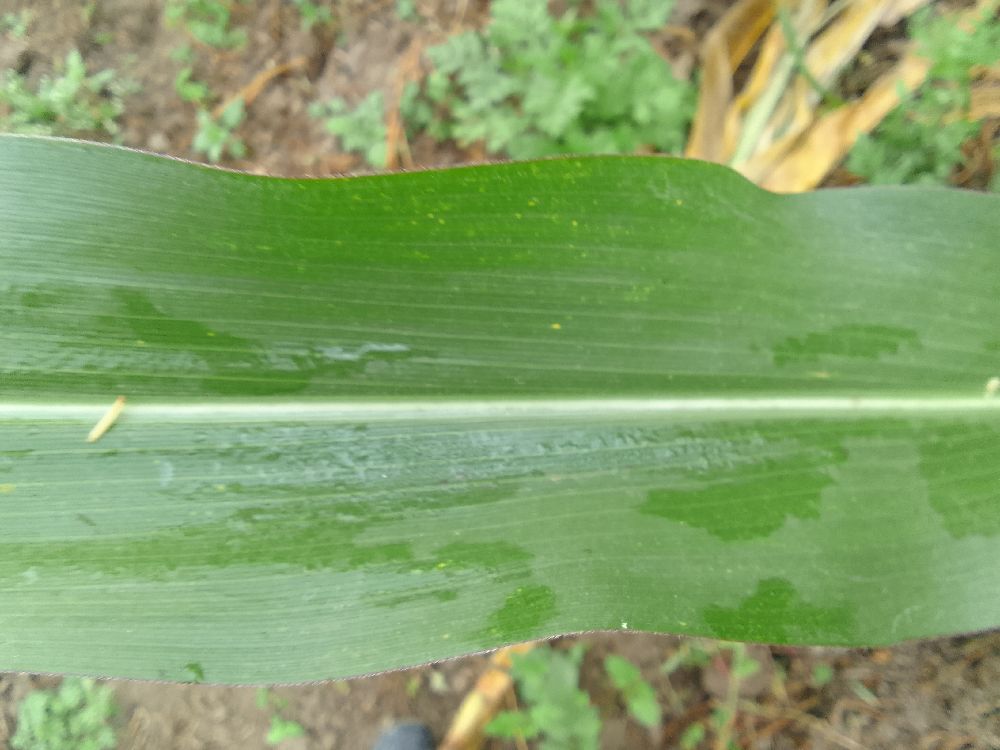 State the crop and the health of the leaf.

maize, healthy
